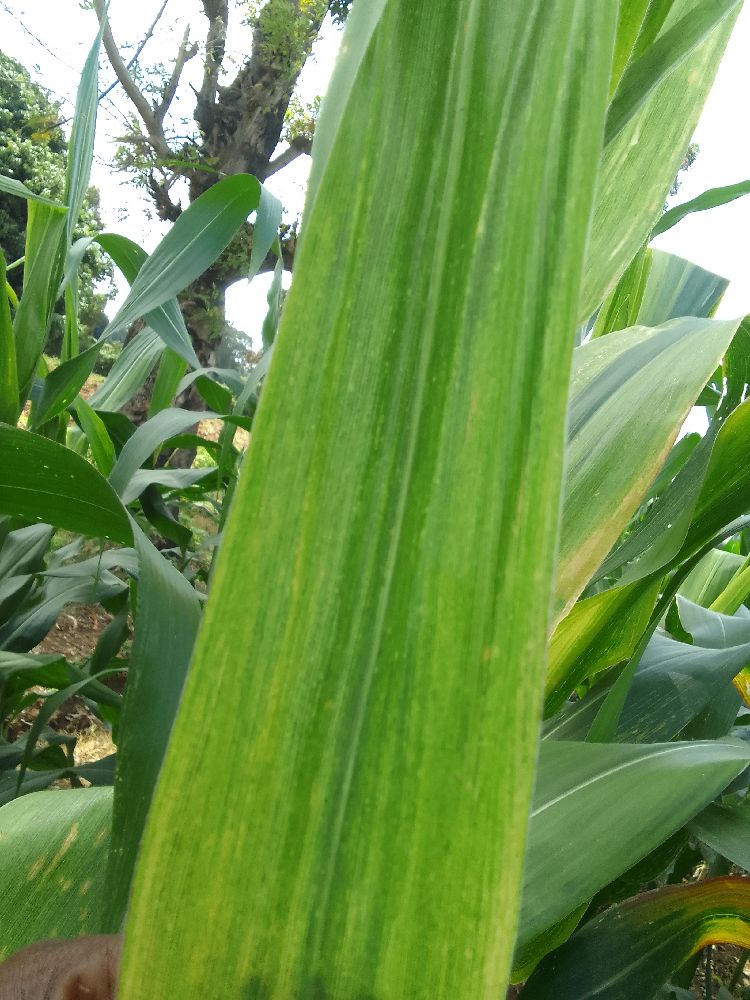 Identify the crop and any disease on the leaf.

maize, maize lethal necrosis
